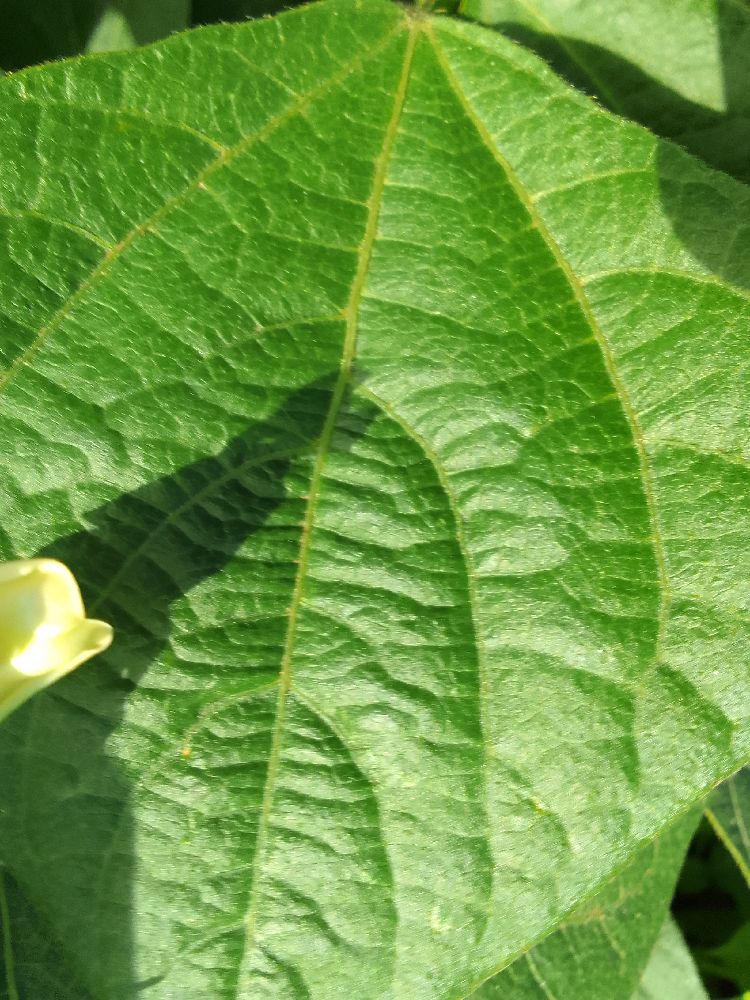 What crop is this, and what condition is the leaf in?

common bean, healthy
